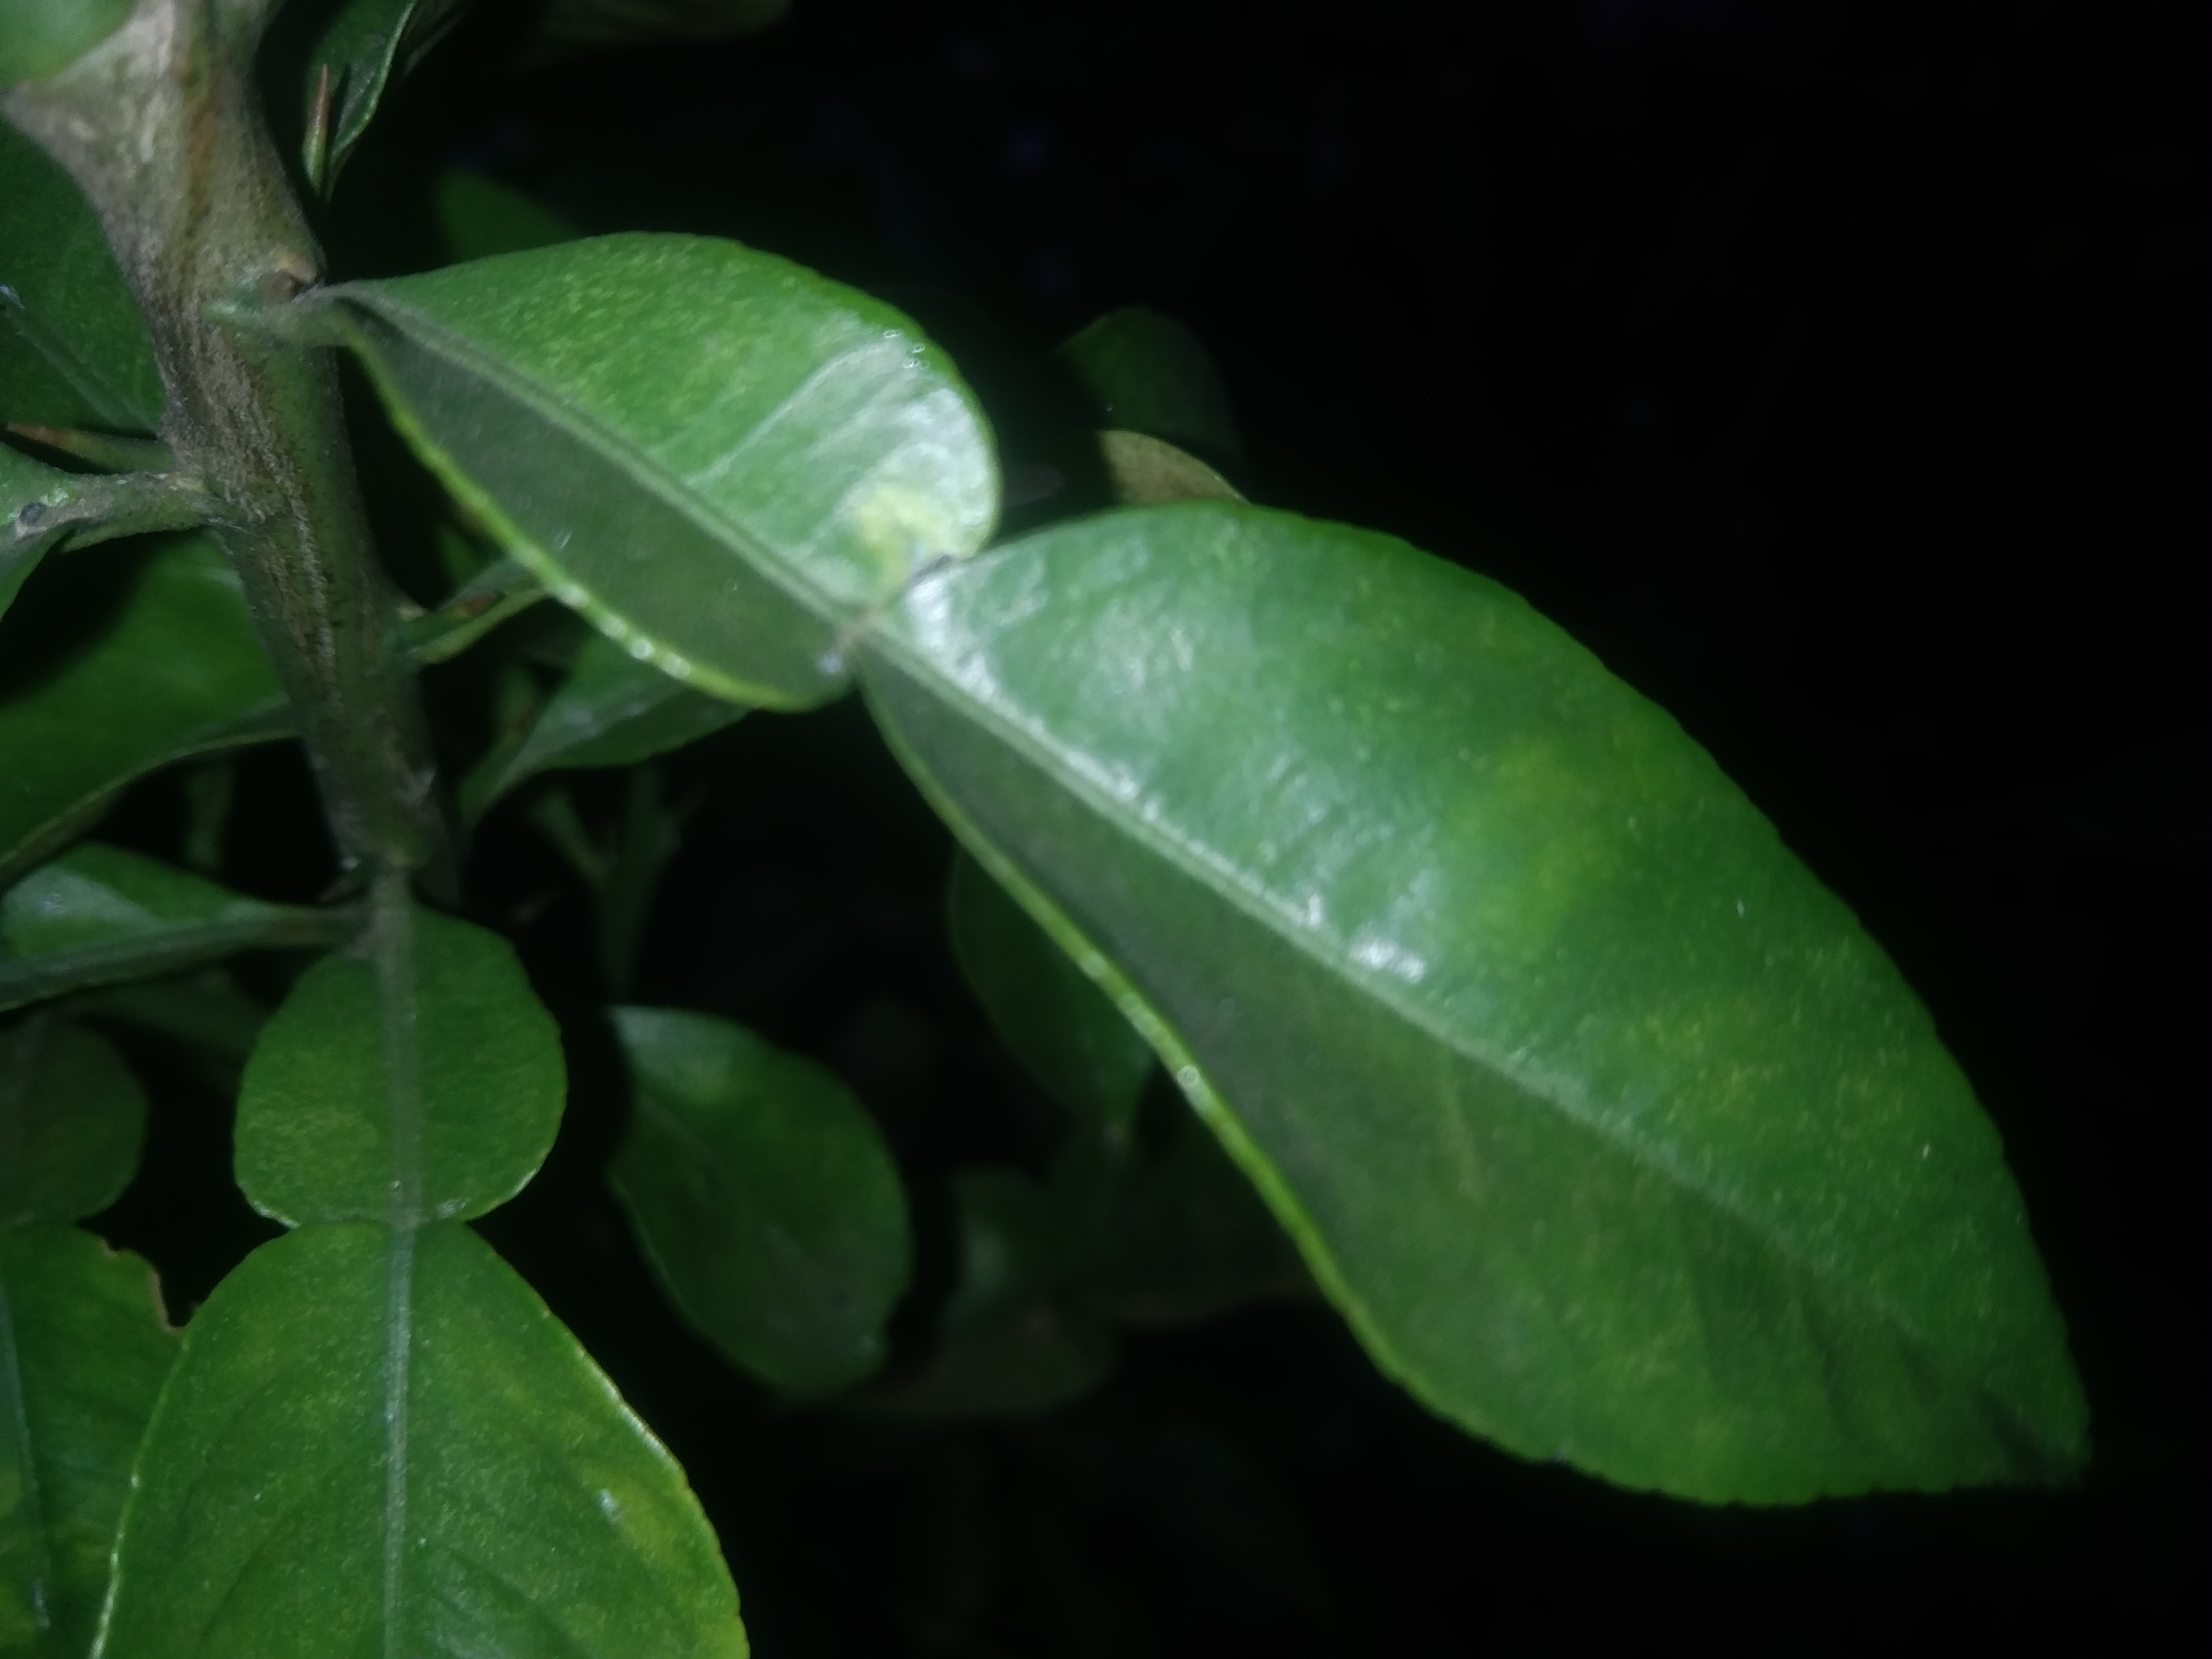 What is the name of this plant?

lemon
